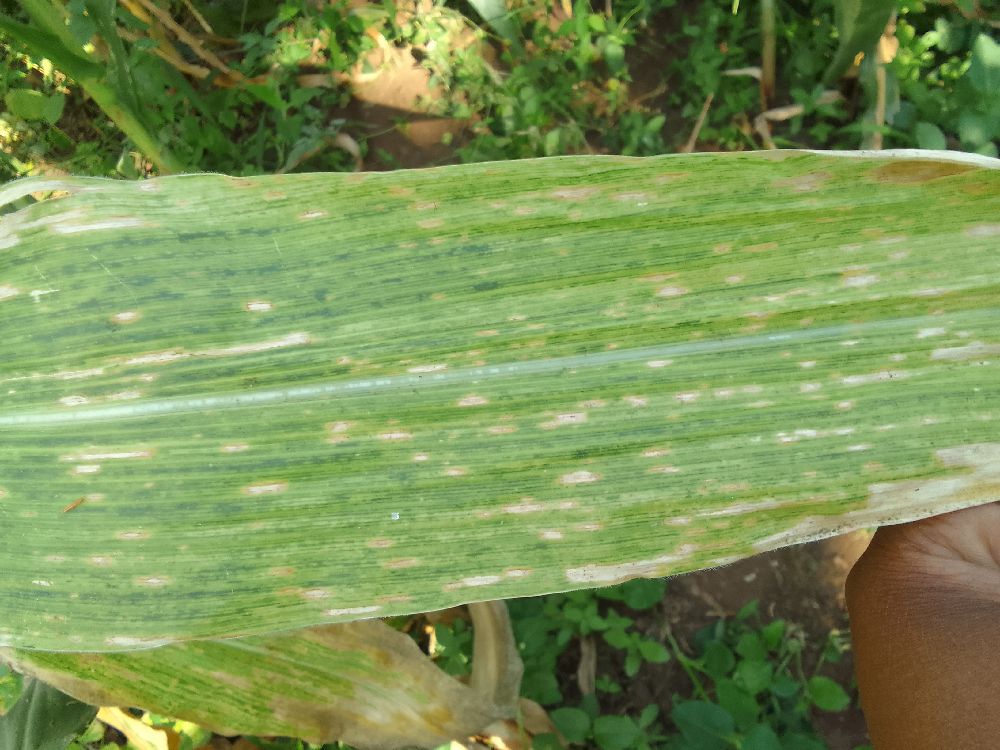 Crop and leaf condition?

maize, maize lethal necrosis
